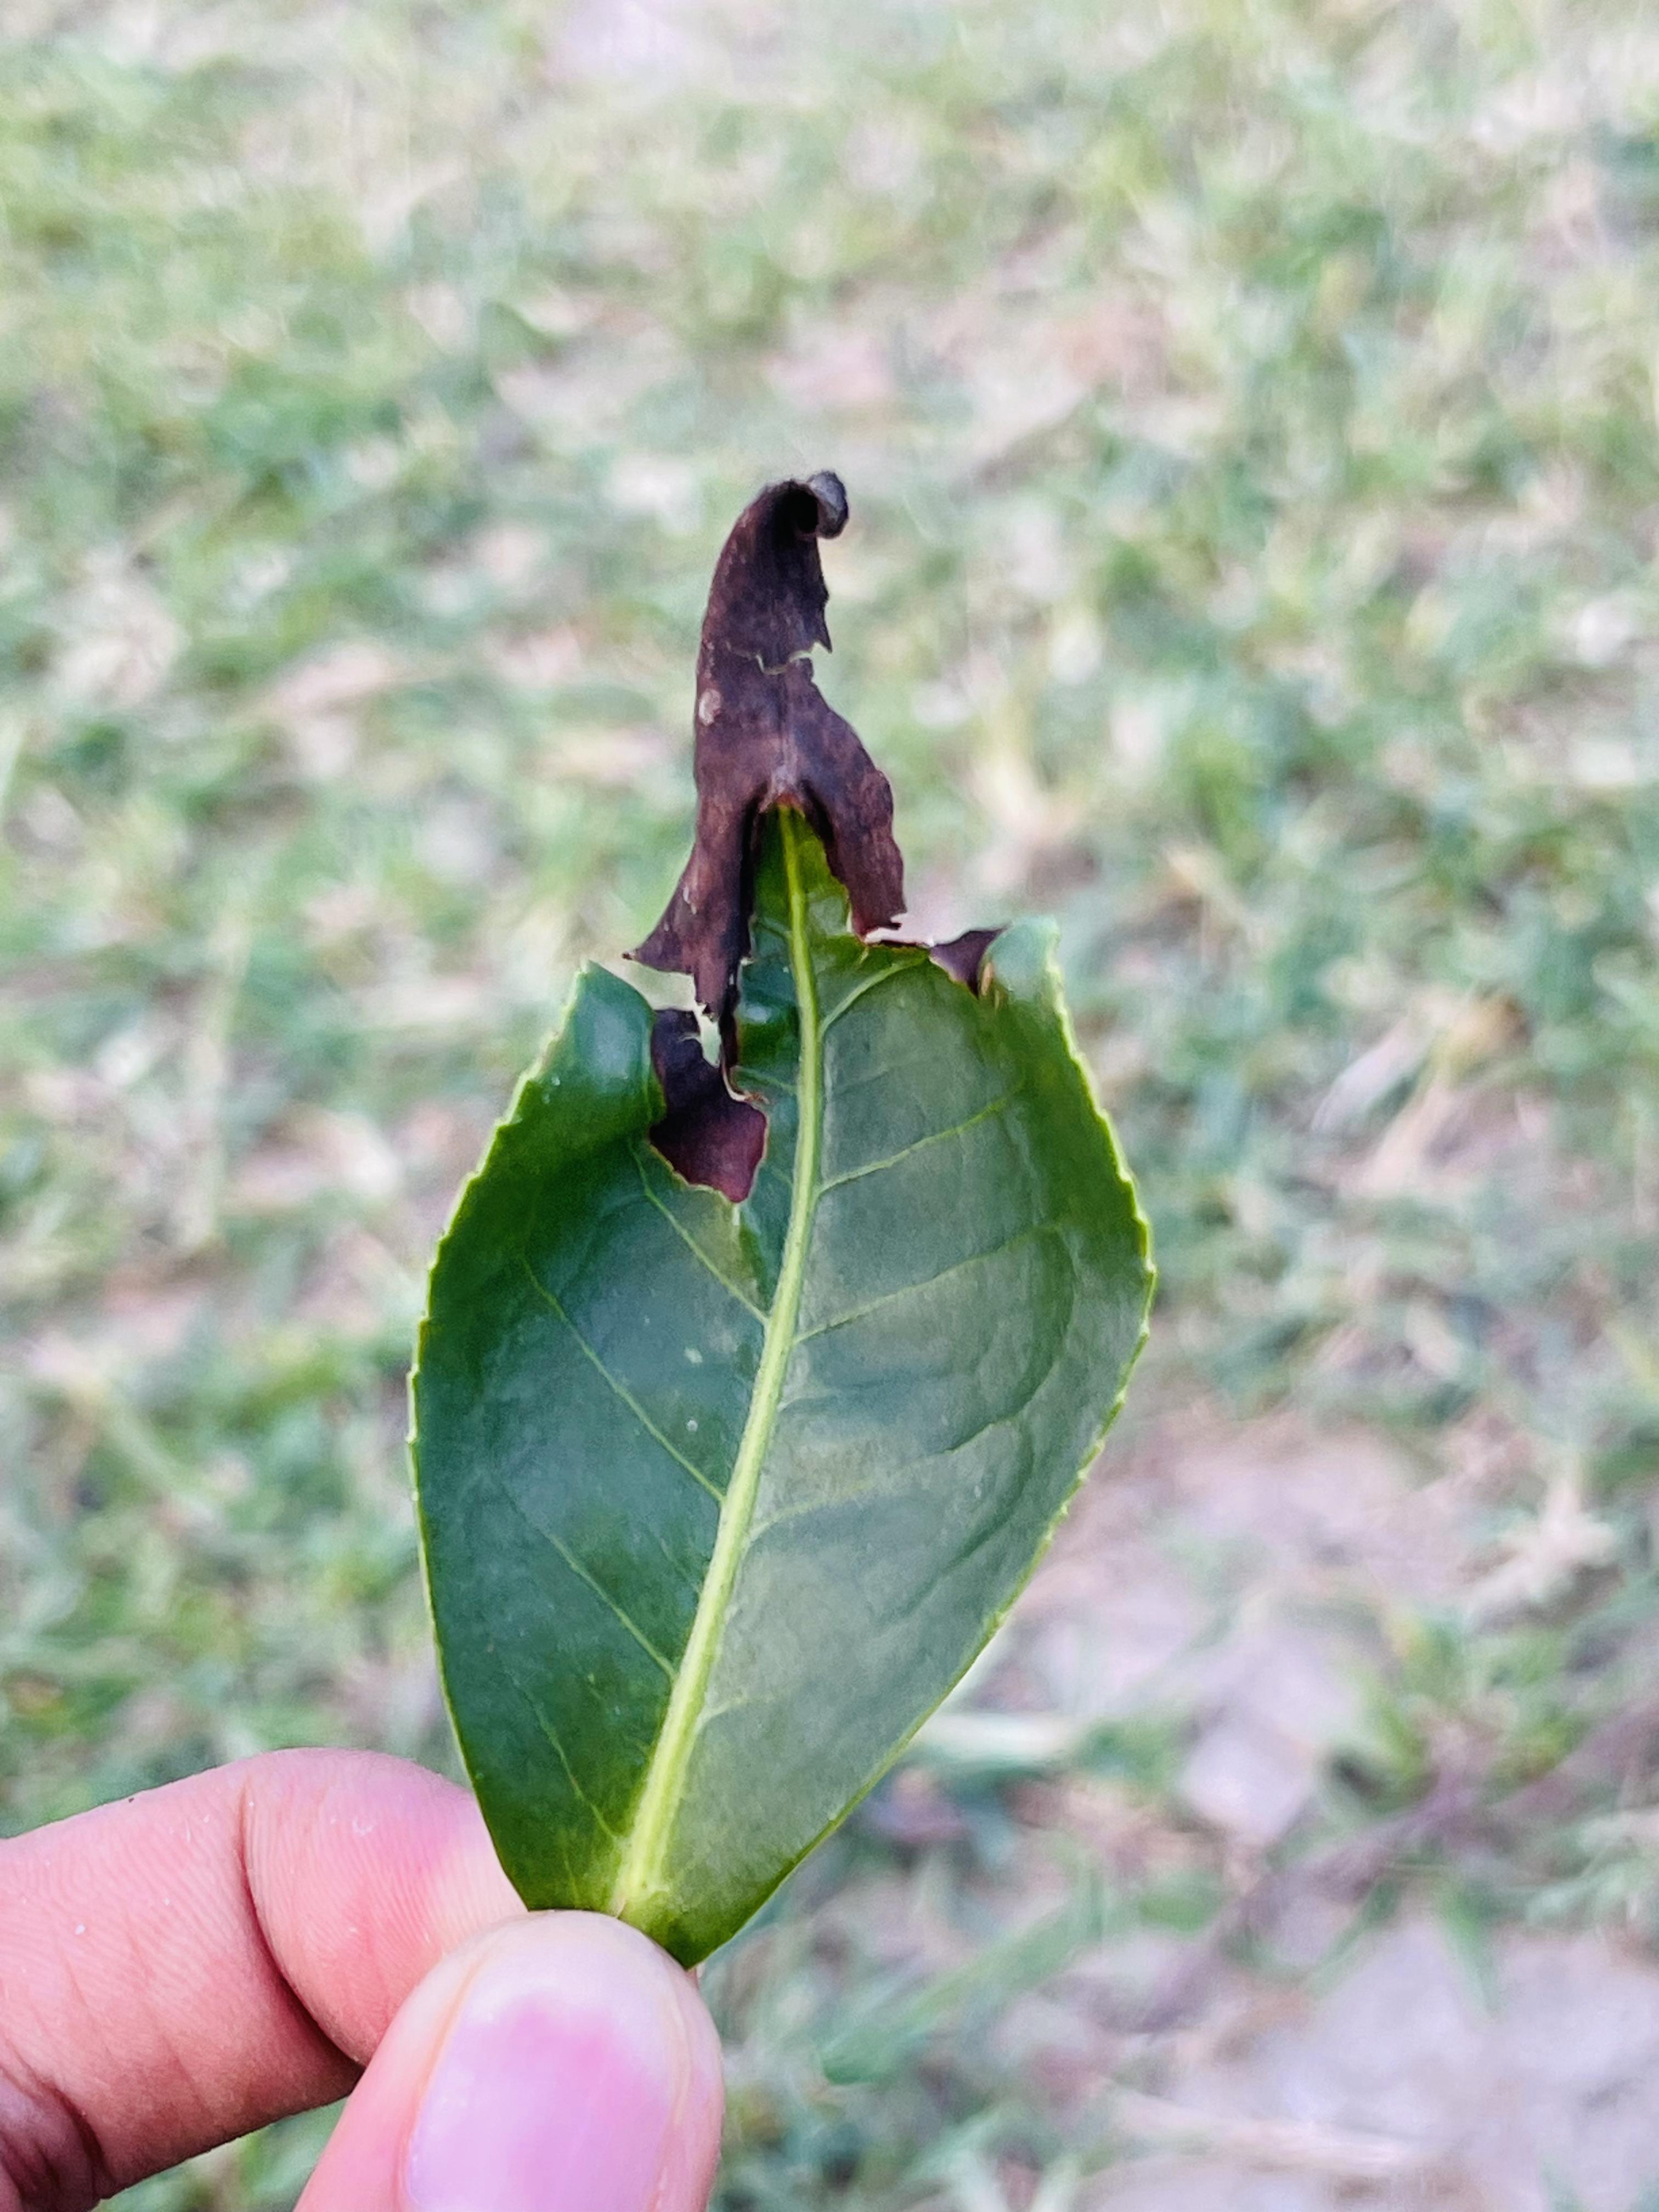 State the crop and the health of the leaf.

tea, blight
